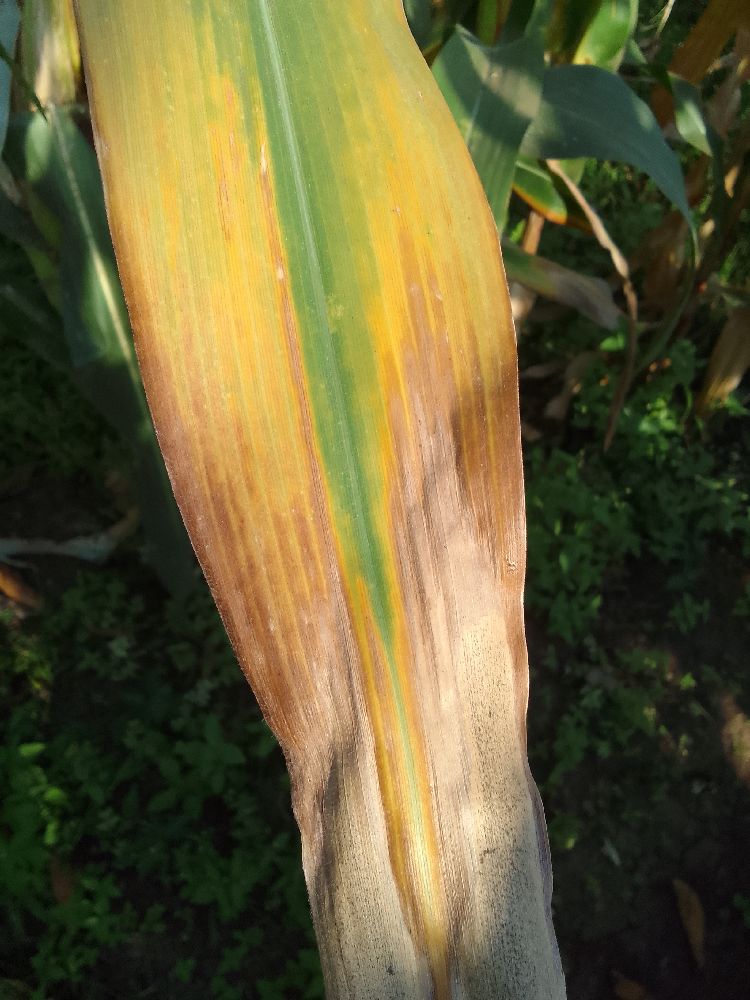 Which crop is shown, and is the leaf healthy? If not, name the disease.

maize, maize lethal necrosis
